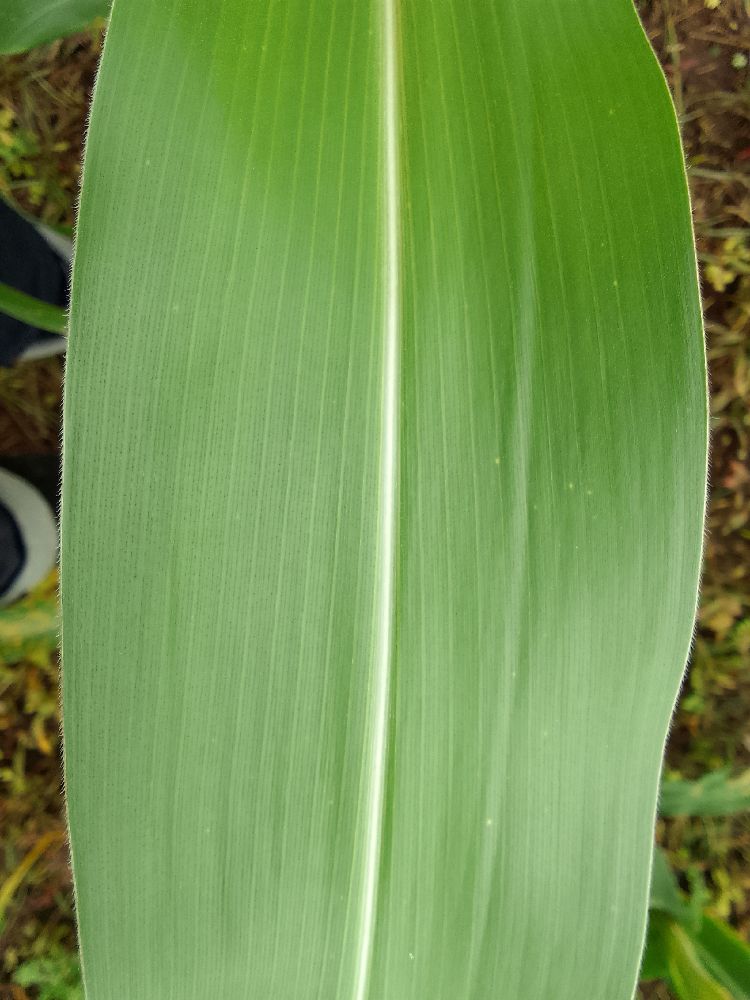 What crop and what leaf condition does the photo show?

maize, healthy
